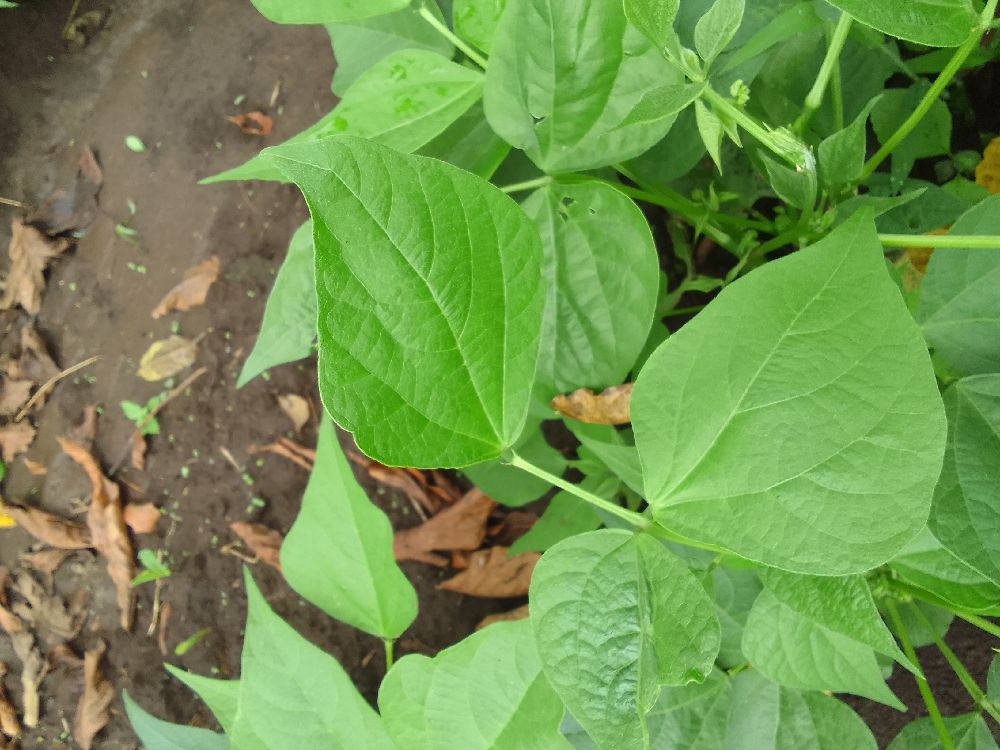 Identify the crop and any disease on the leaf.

common bean, healthy
